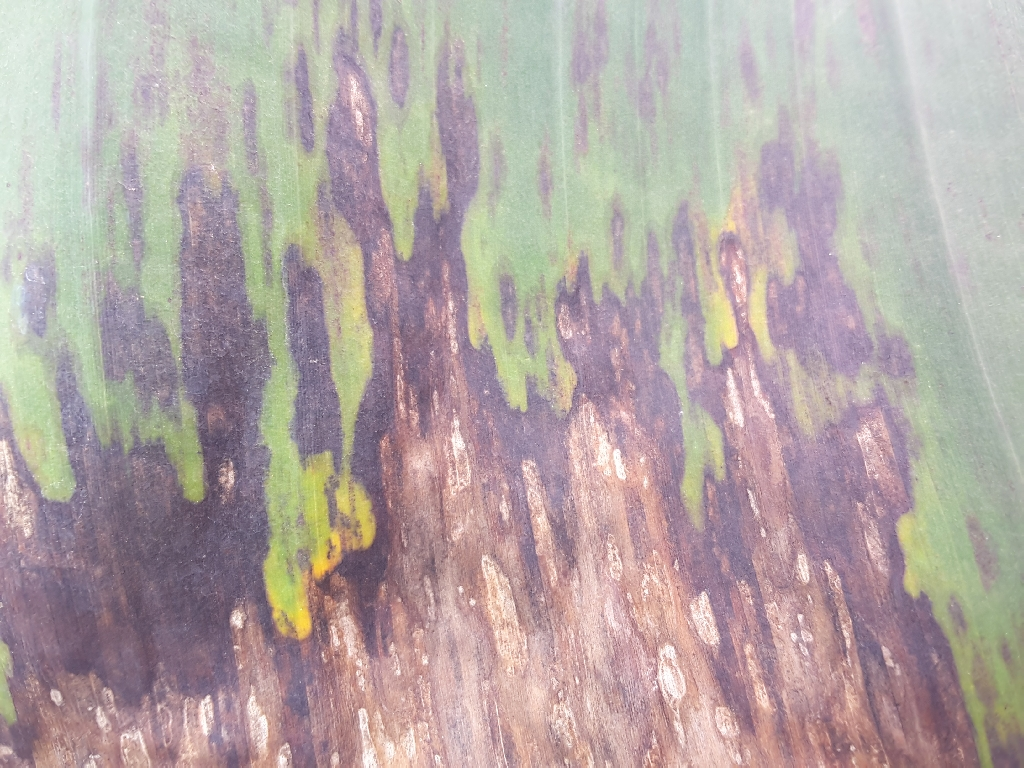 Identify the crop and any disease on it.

banana, black sigatoka
